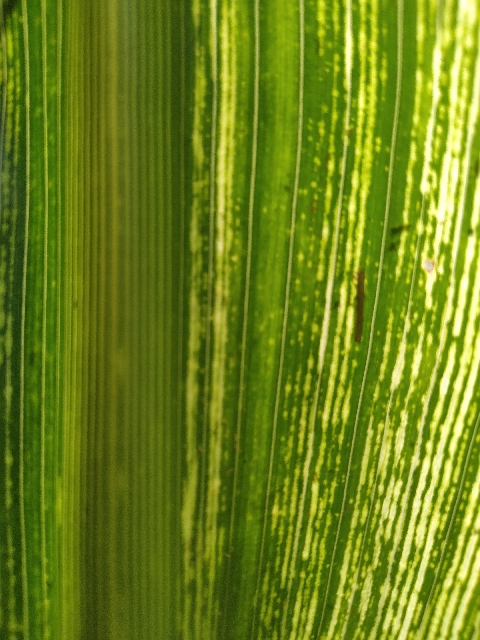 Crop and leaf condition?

maize, maize streak virus
